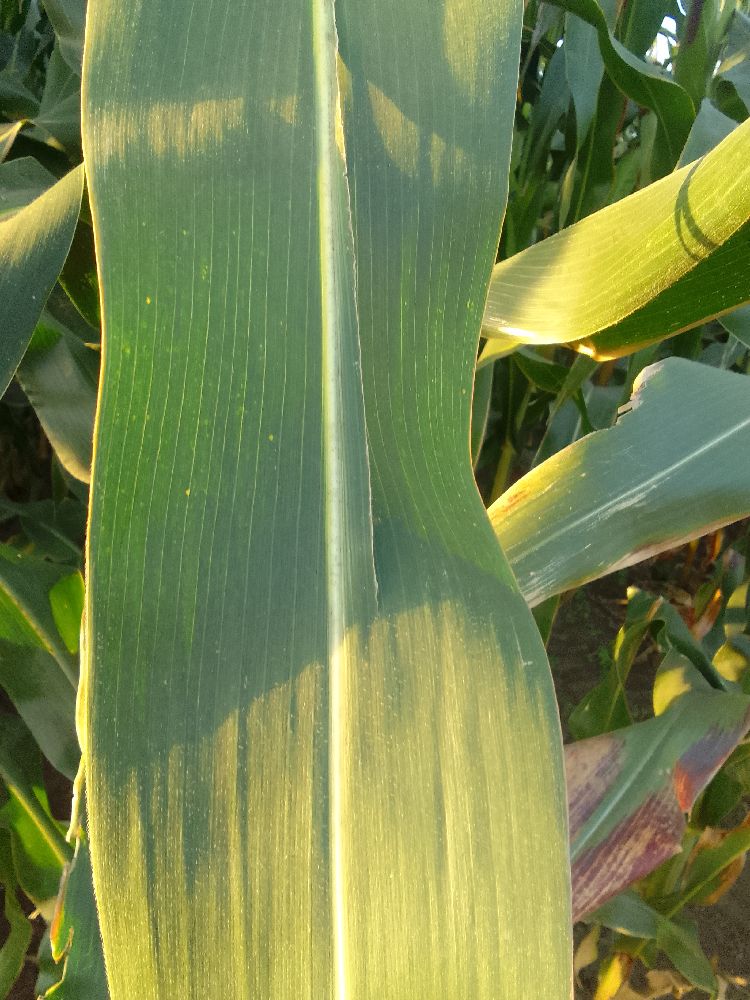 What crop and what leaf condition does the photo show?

maize, healthy
